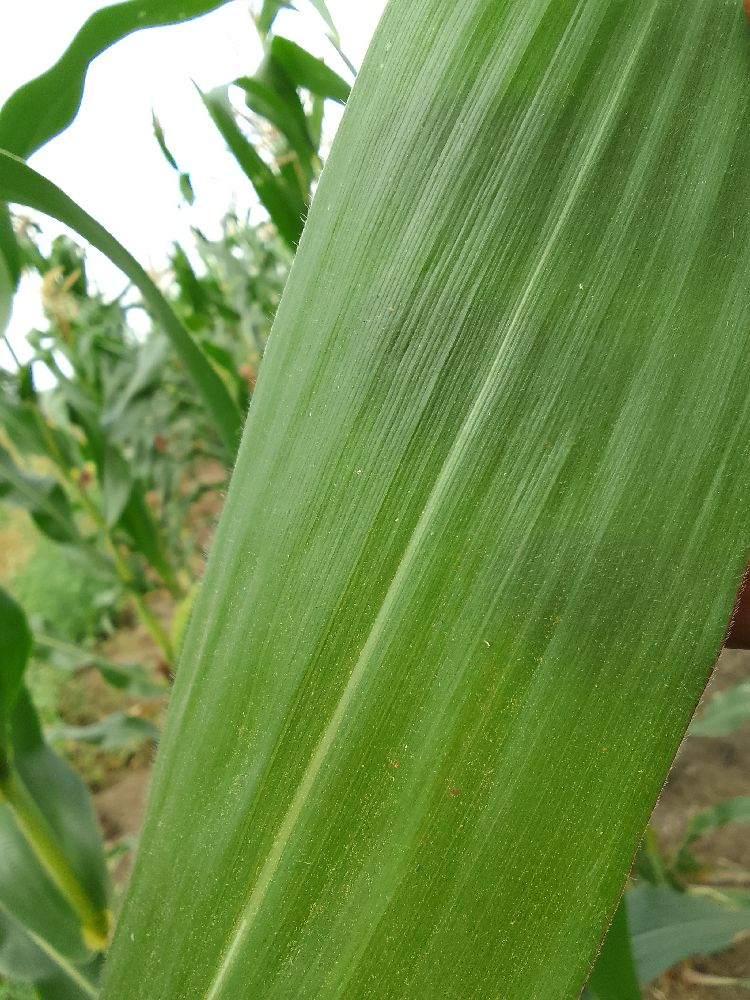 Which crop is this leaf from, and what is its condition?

maize, healthy
